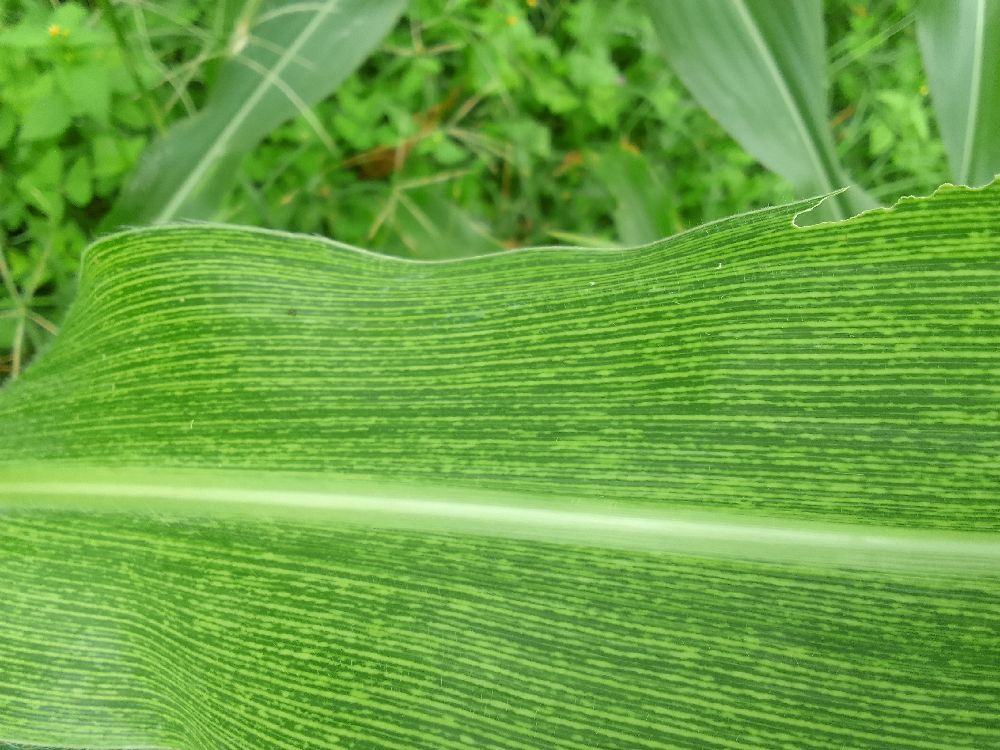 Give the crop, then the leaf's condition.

maize, maize streak virus
